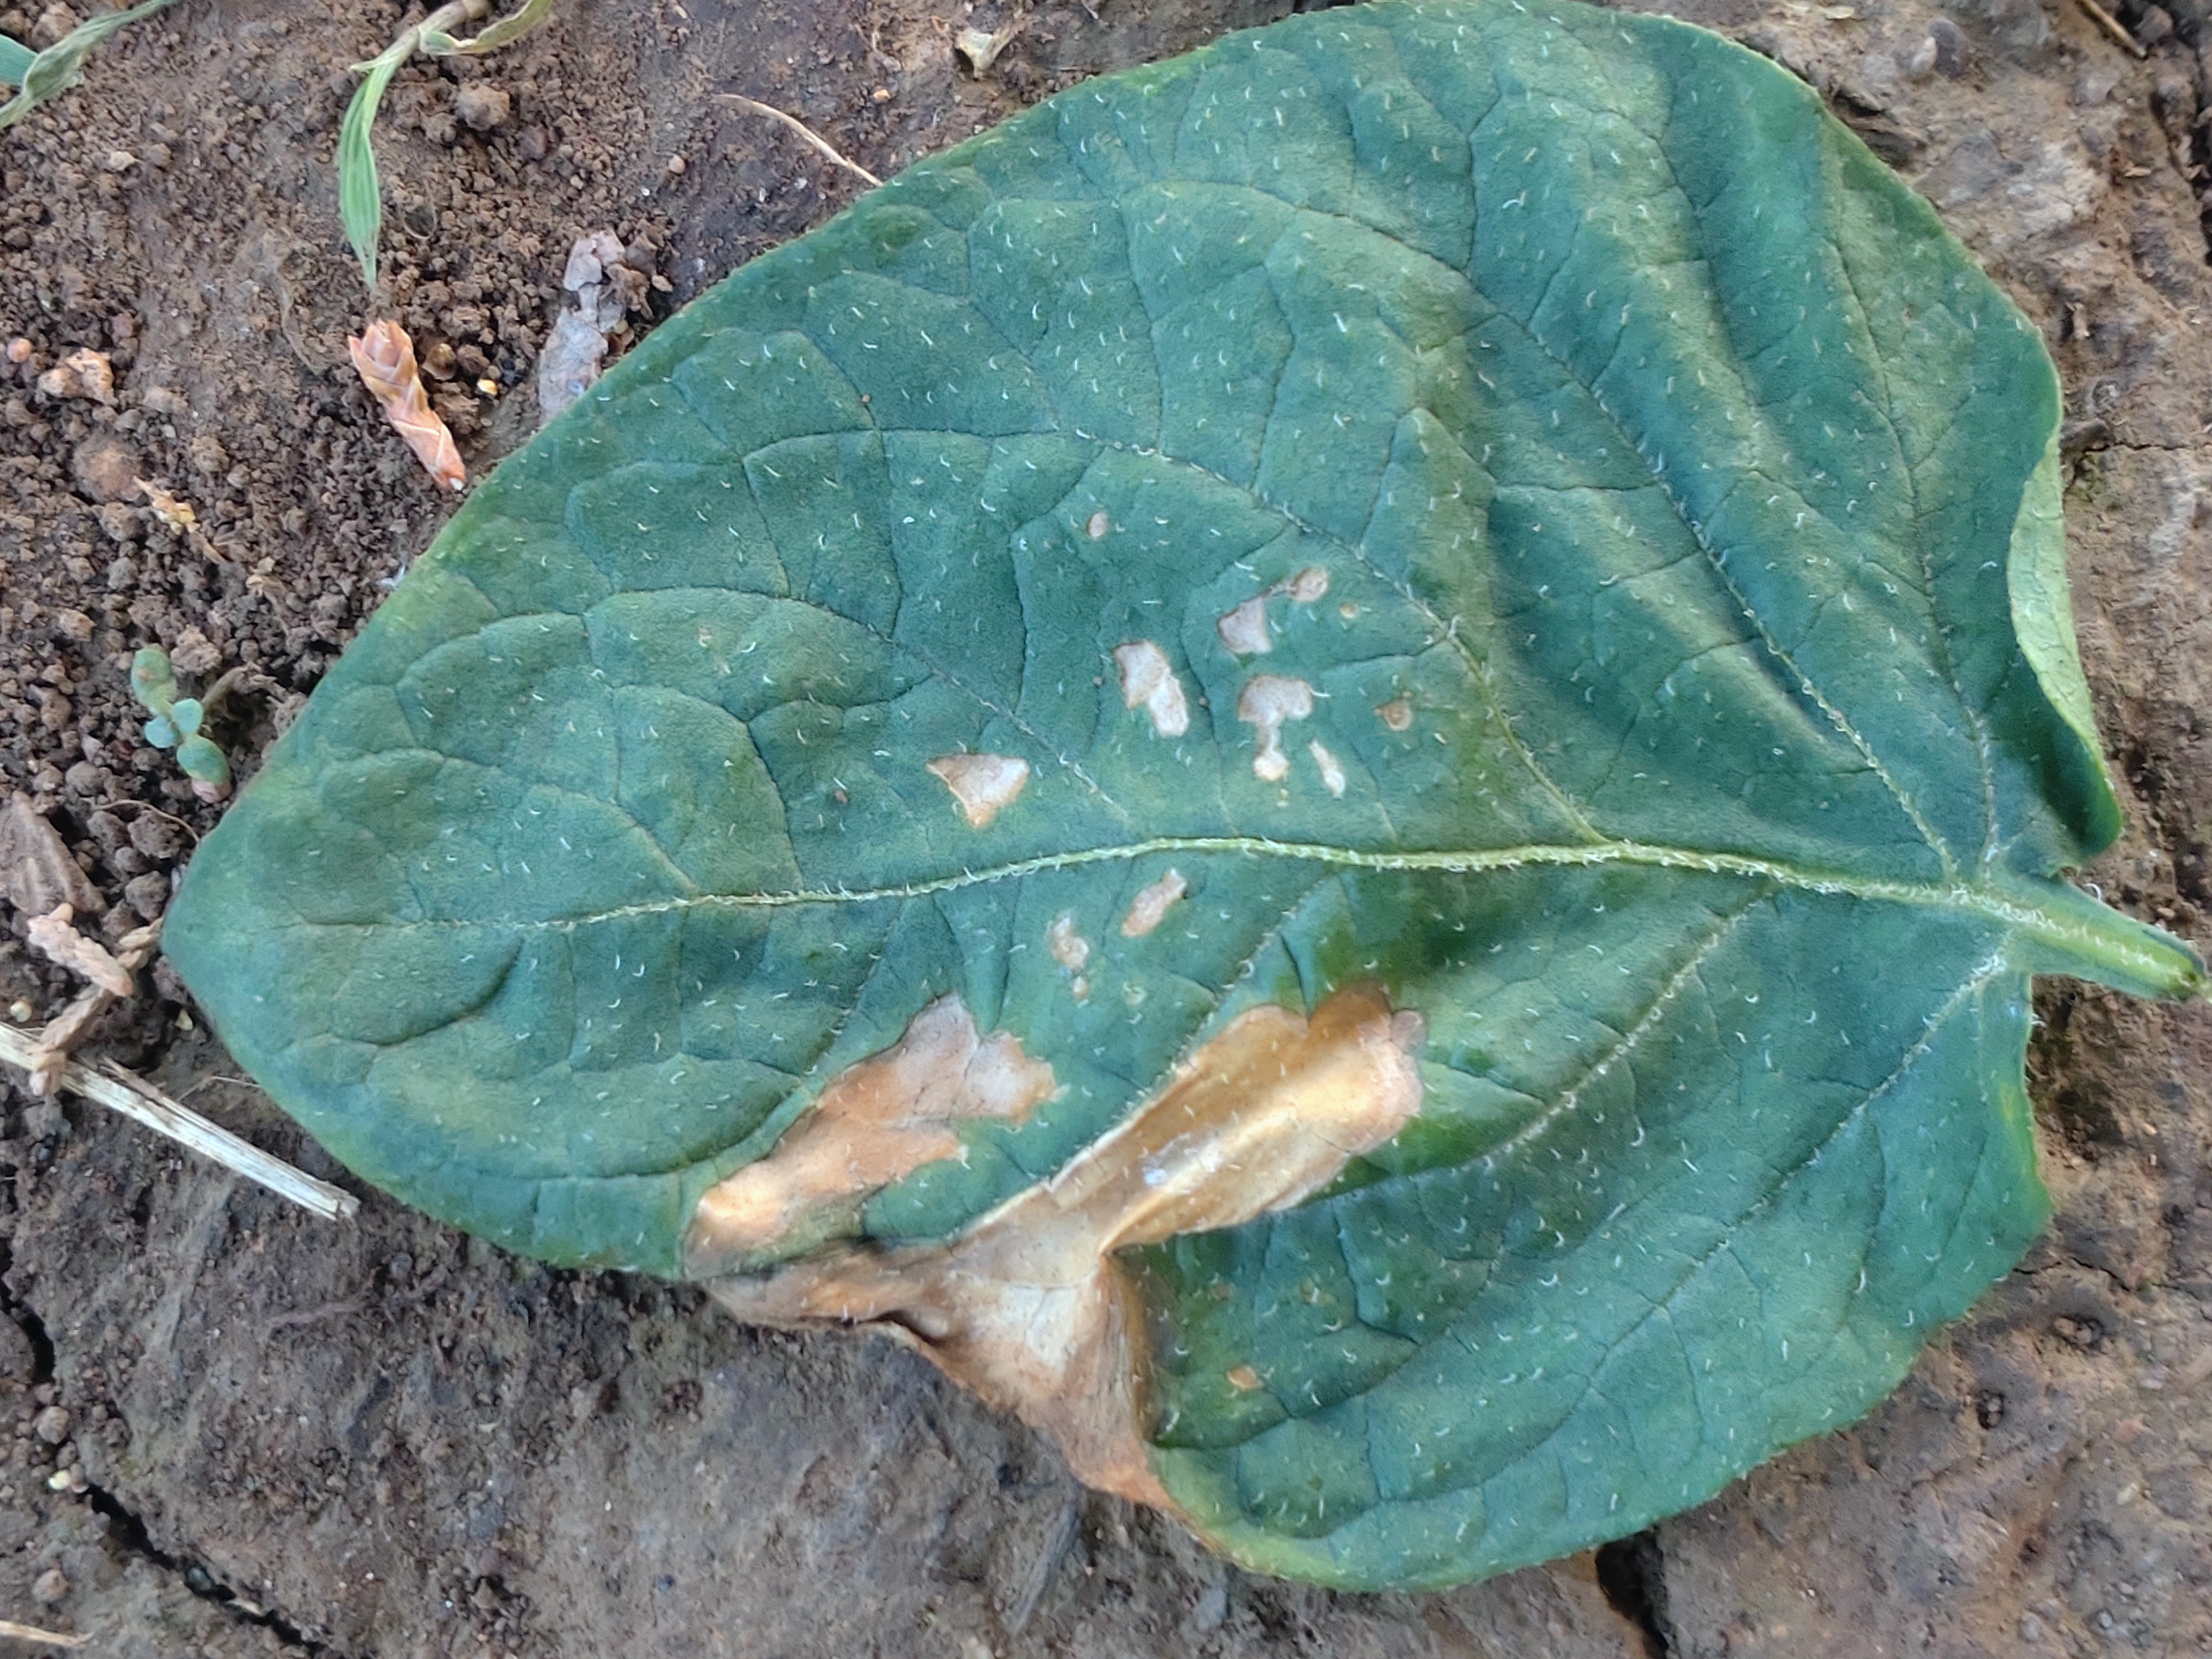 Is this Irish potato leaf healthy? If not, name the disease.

early blight
